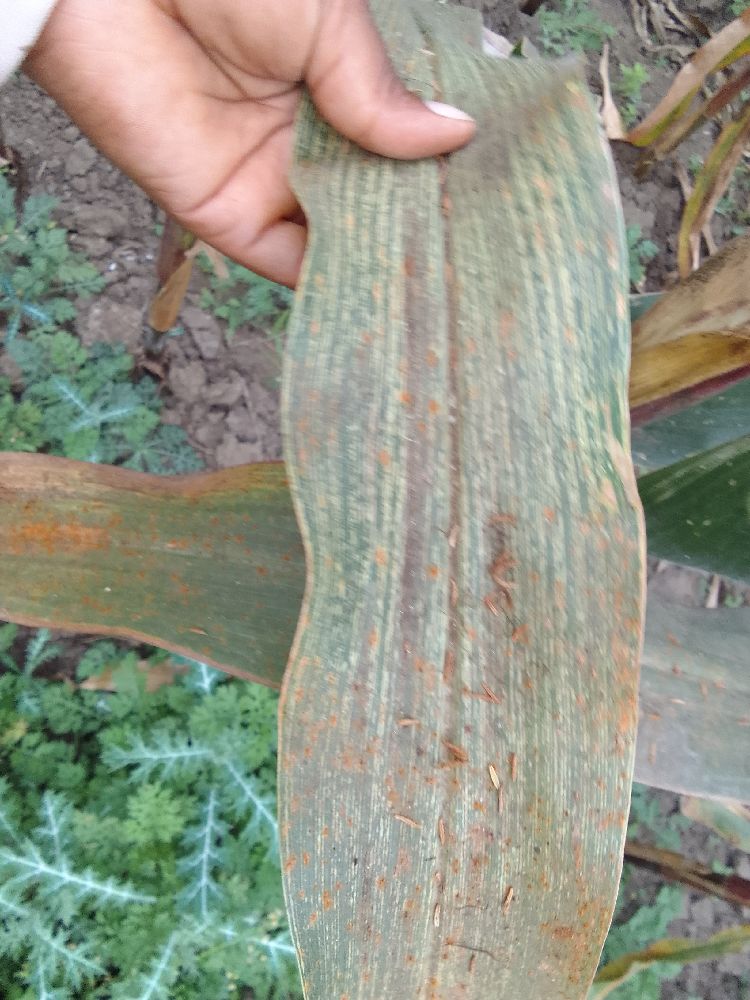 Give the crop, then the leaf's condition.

maize, maize streak virus
